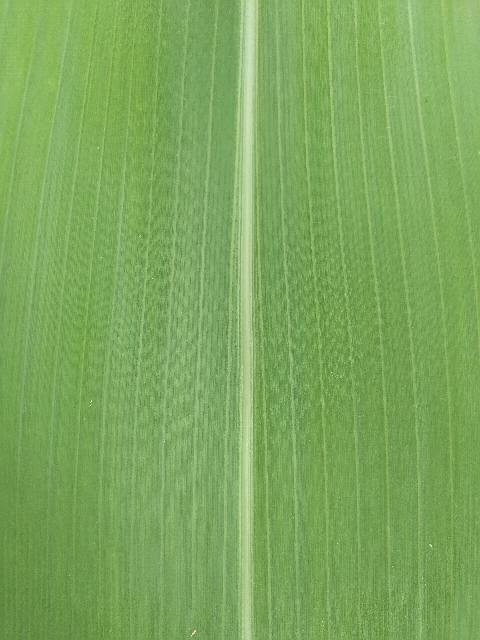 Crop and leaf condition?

maize, healthy
